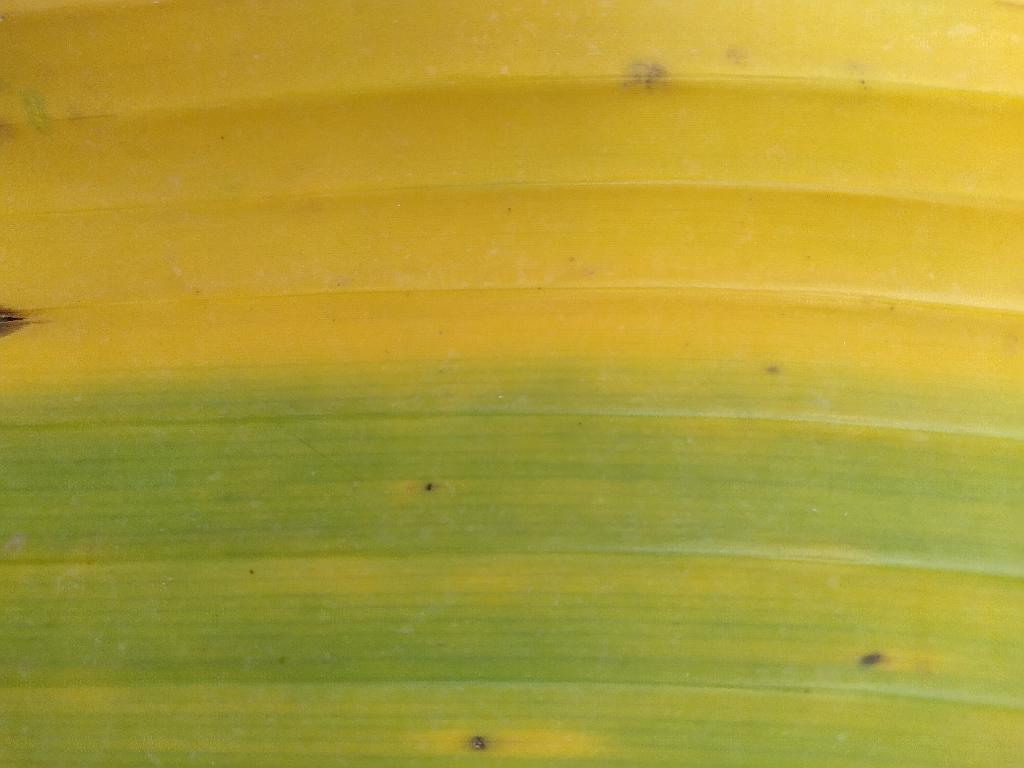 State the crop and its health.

banana, fusarium wilt race 1
